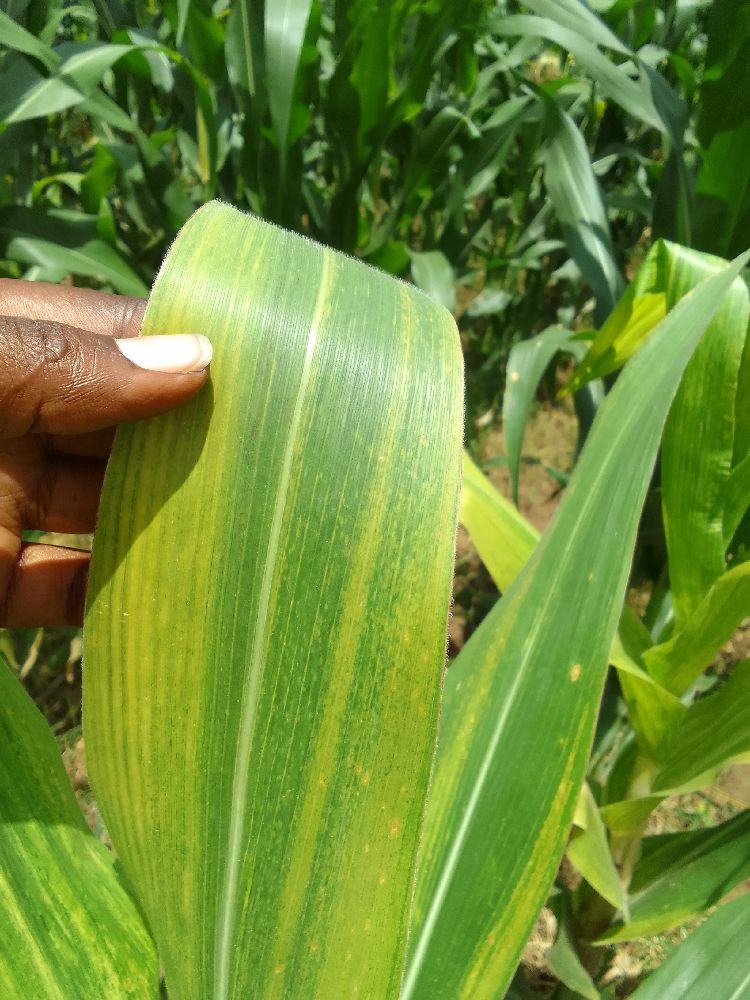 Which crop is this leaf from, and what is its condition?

maize, maize lethal necrosis
